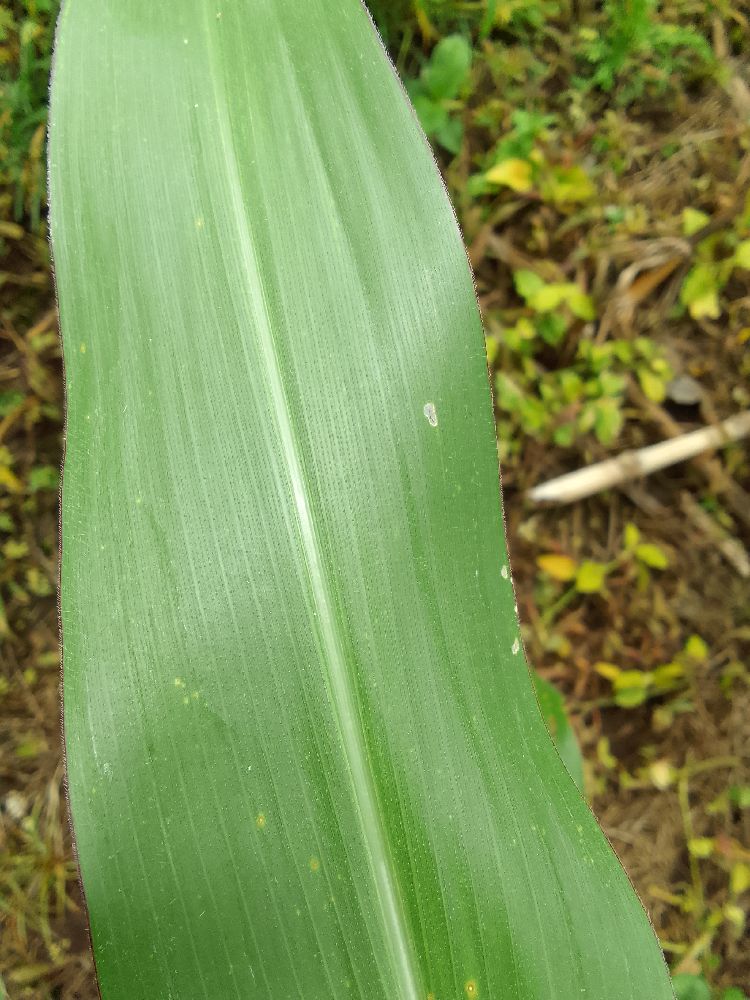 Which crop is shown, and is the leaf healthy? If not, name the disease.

maize, healthy
